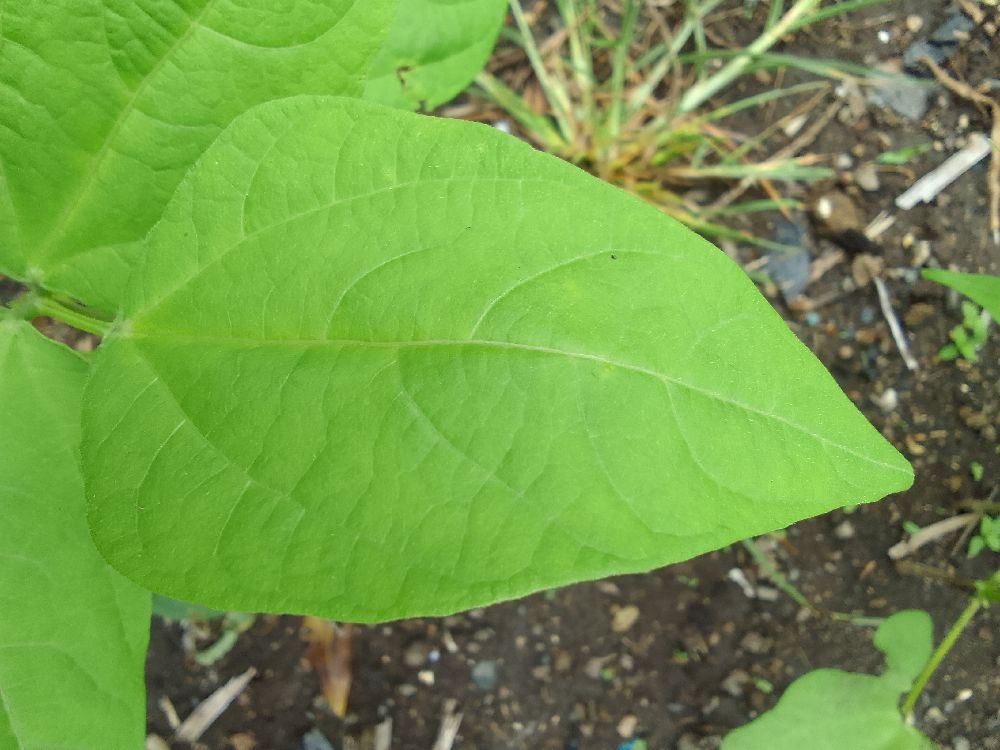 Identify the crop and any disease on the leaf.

common bean, healthy
